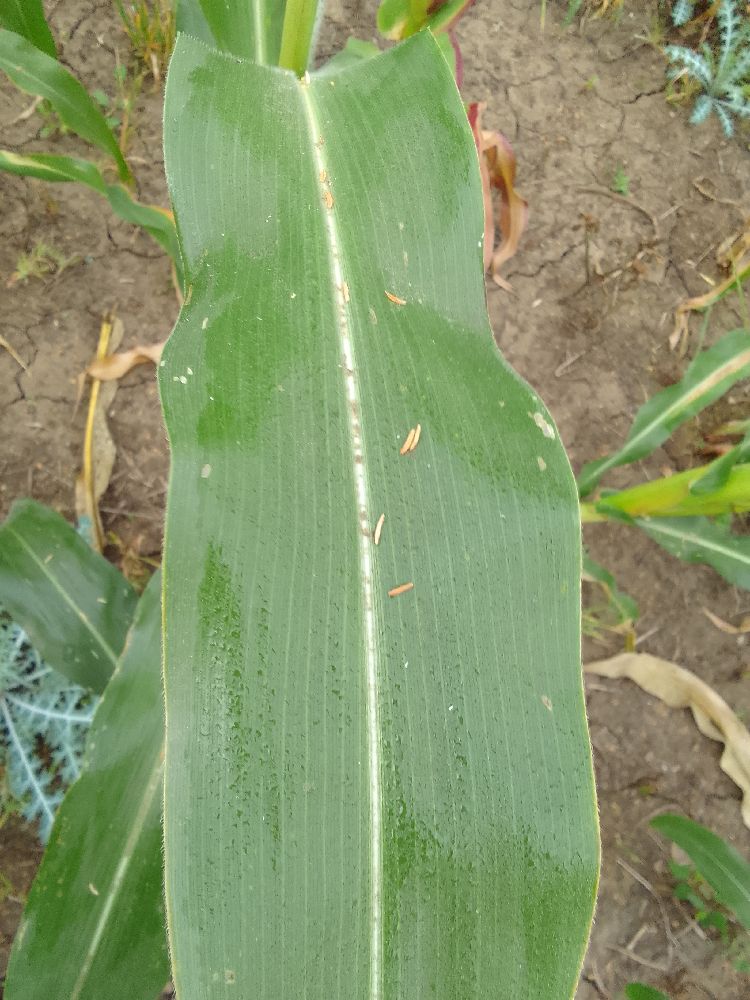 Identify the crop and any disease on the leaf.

maize, healthy
